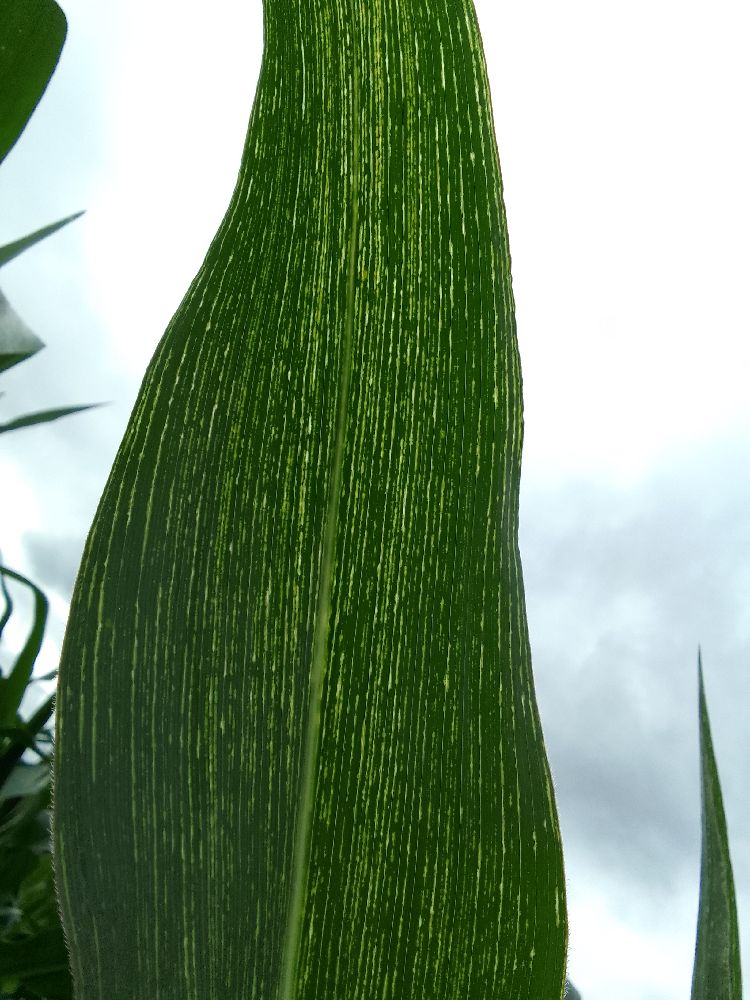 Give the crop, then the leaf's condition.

maize, maize streak virus
